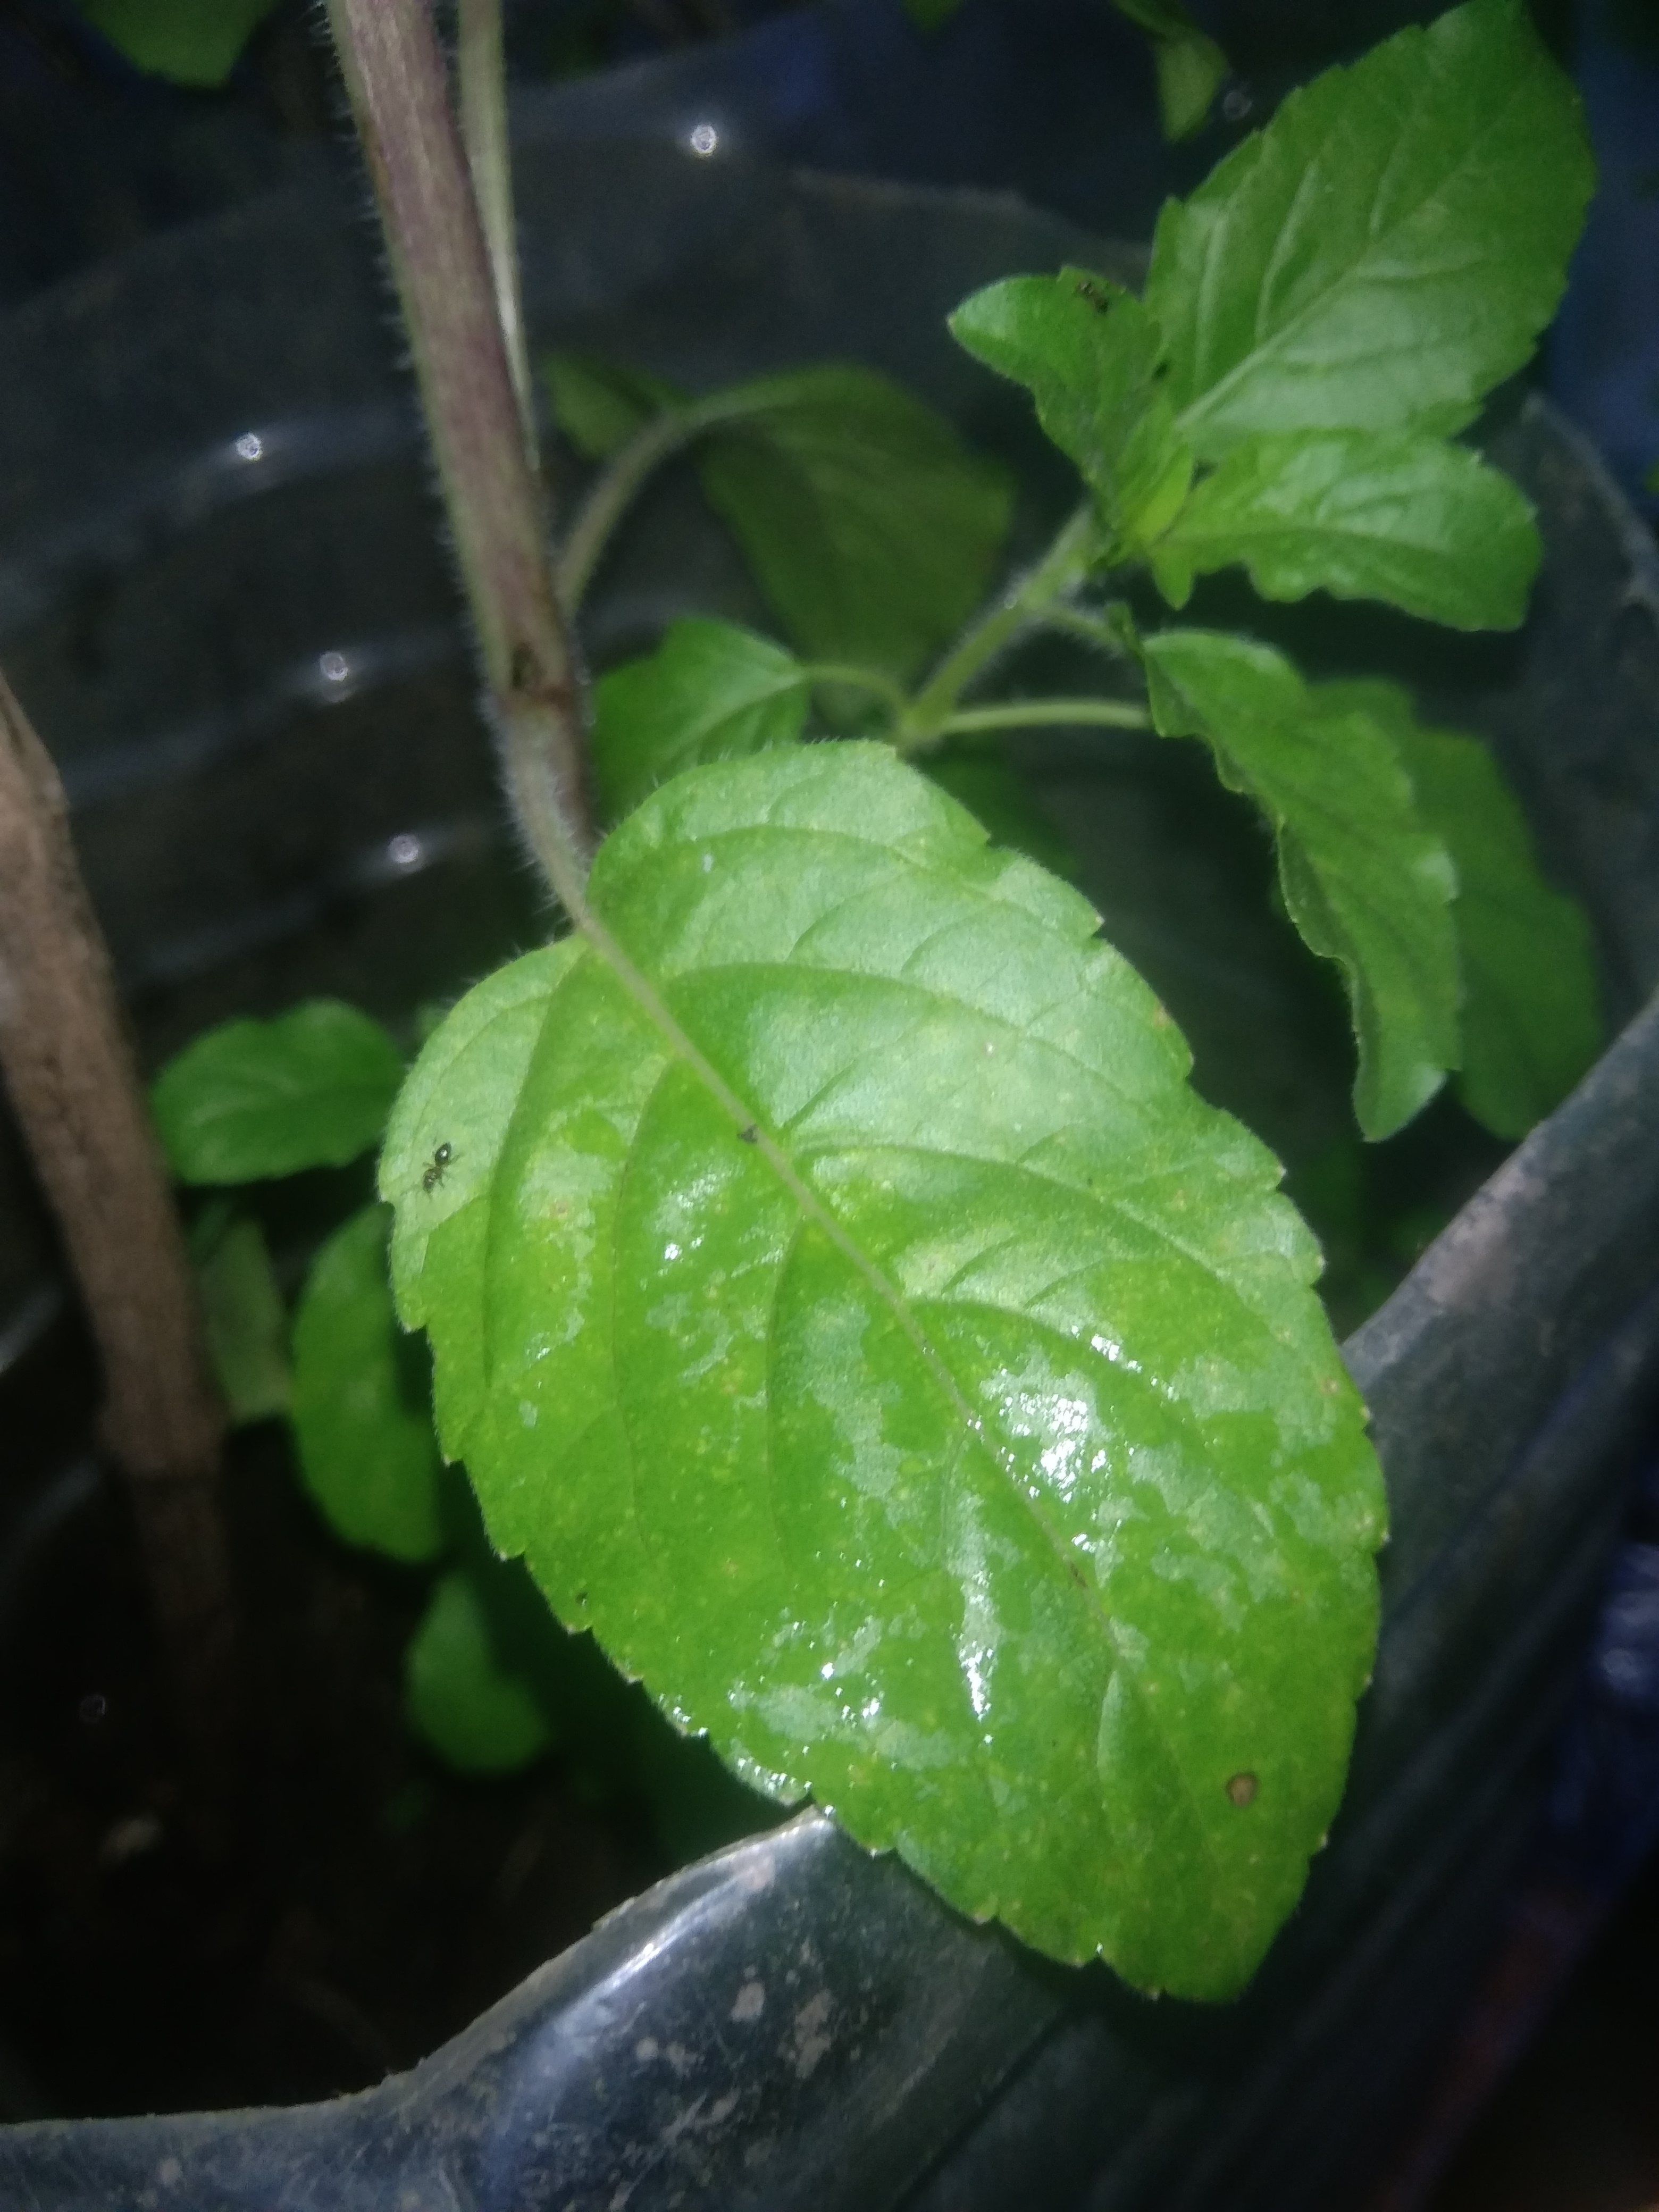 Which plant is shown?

tulshi
